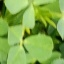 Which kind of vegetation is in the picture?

unstructured weed
